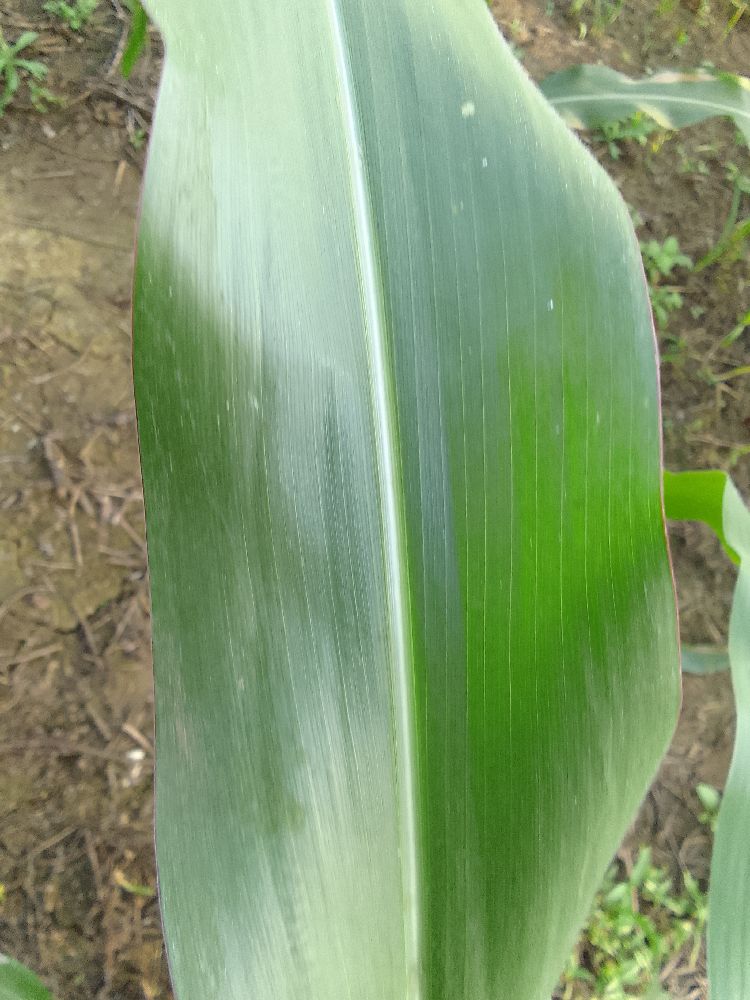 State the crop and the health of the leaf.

maize, healthy
